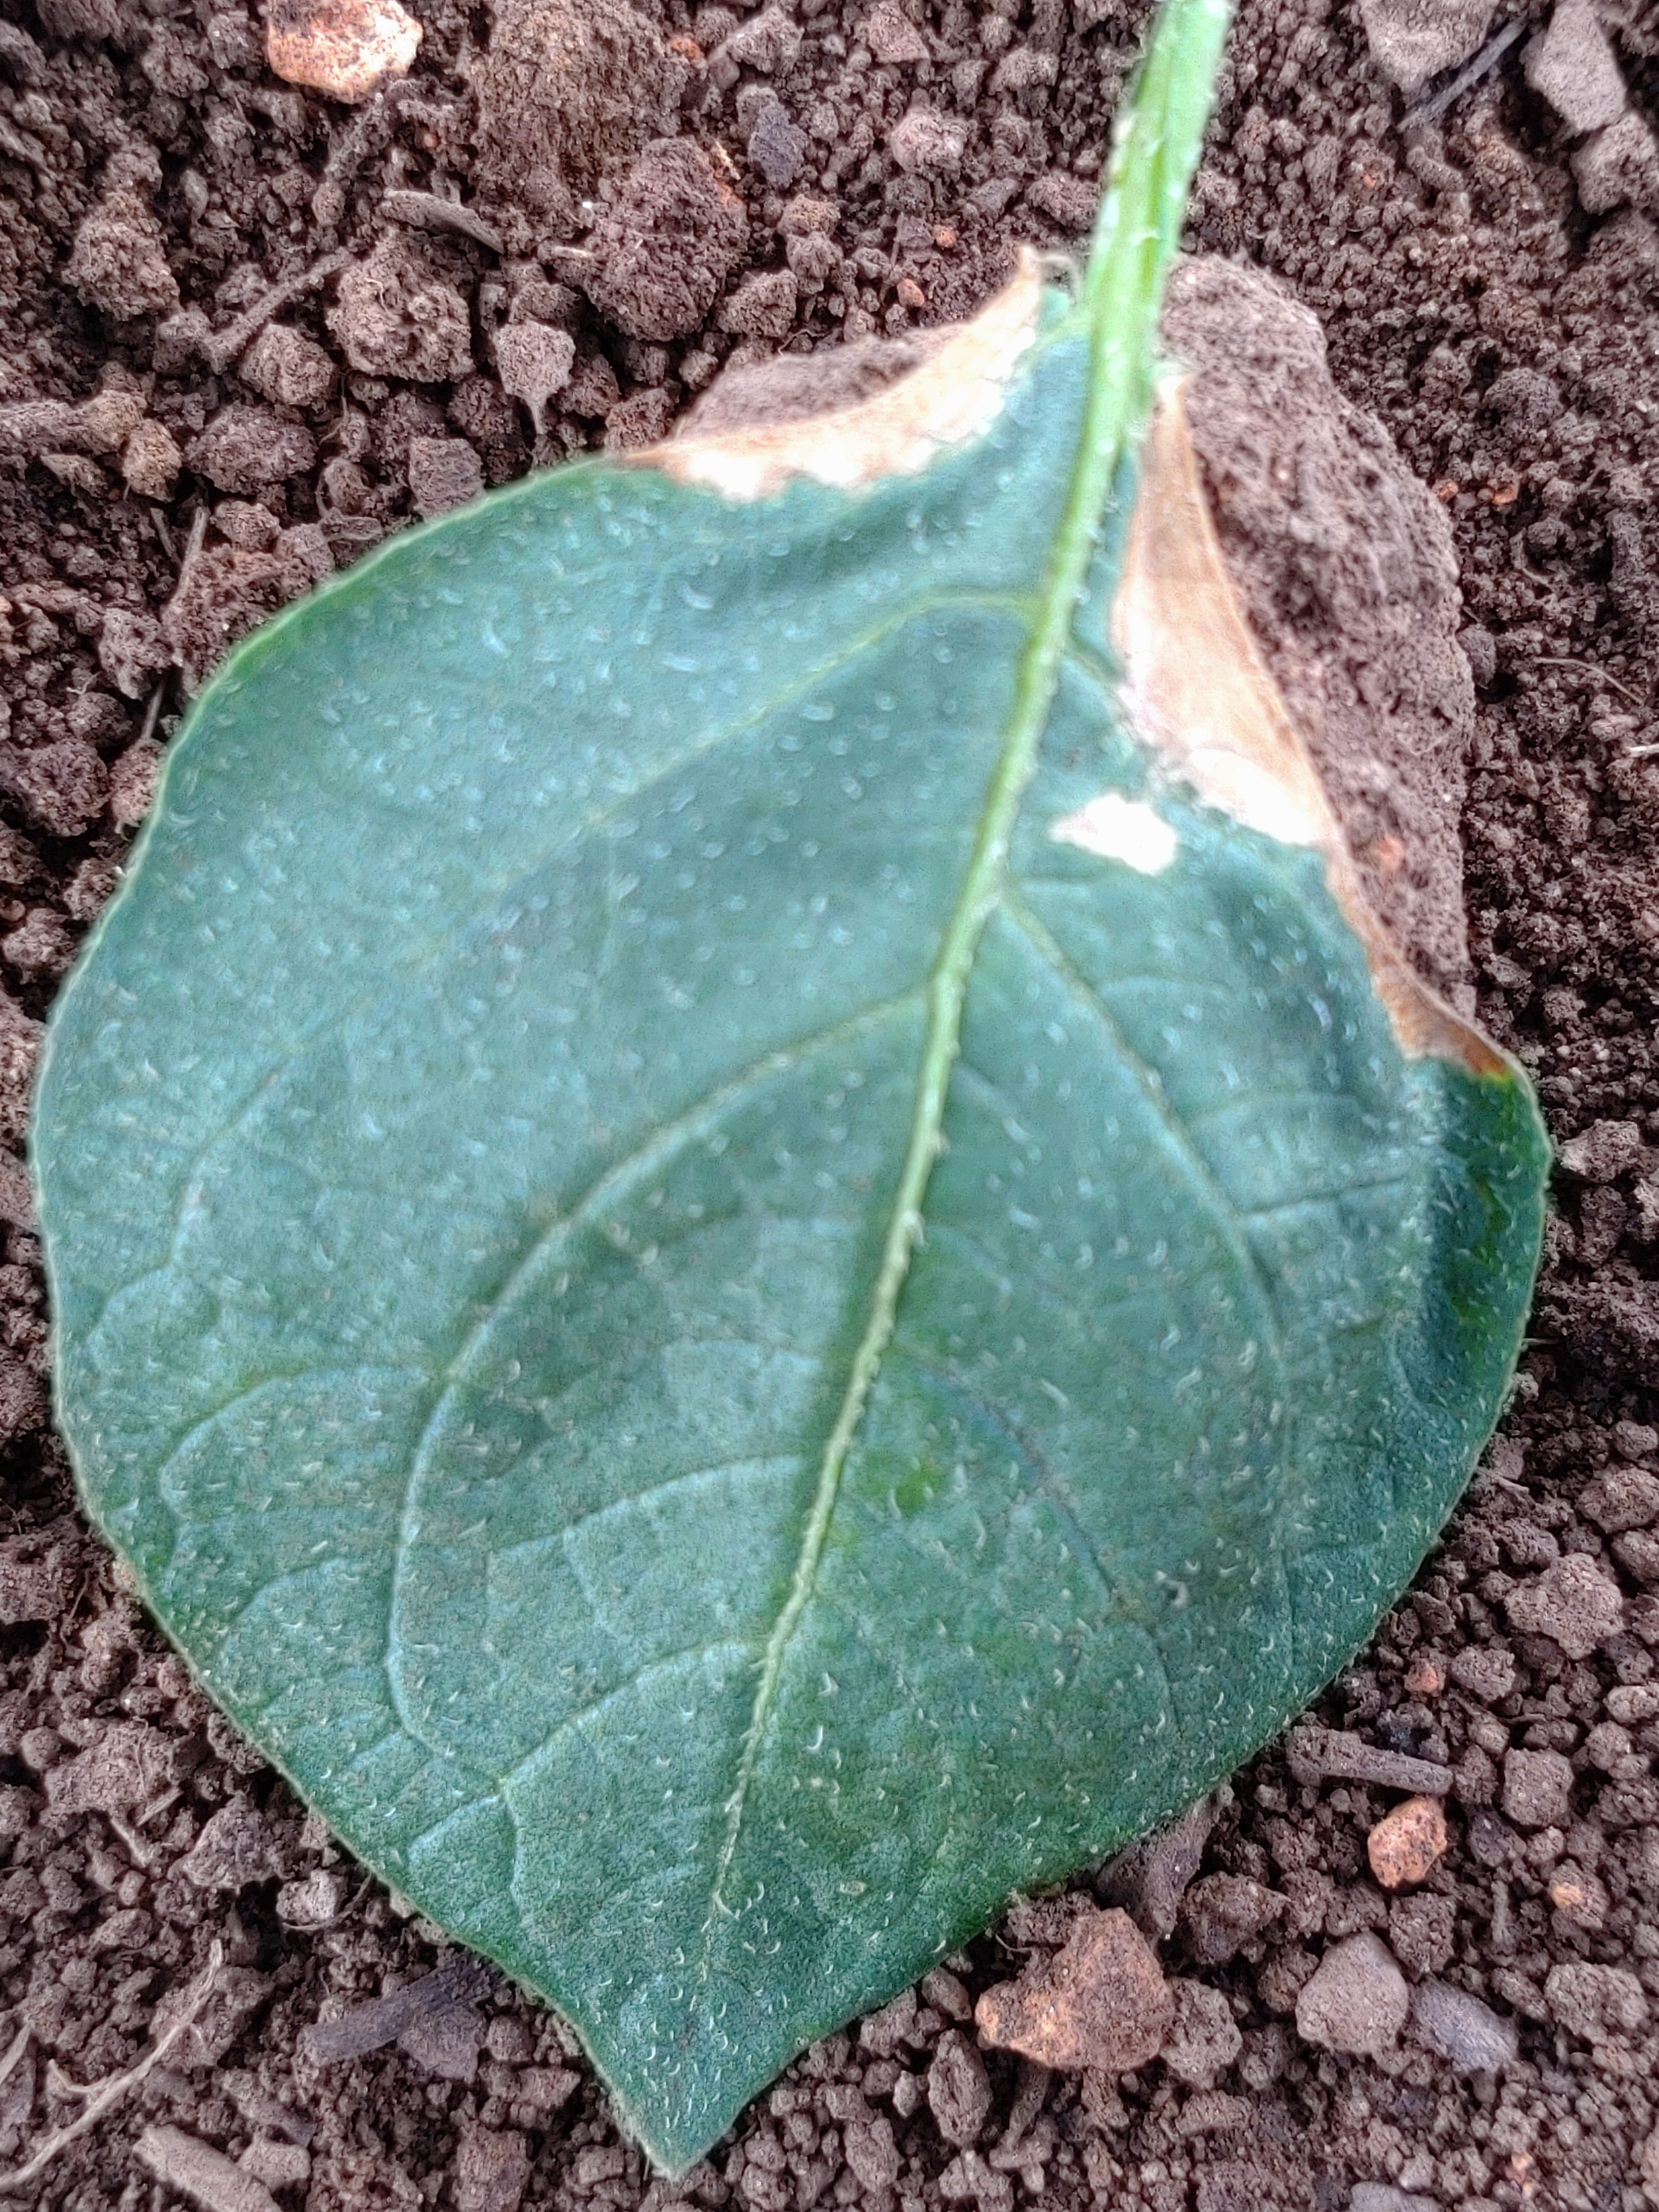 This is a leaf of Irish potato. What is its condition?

early blight
